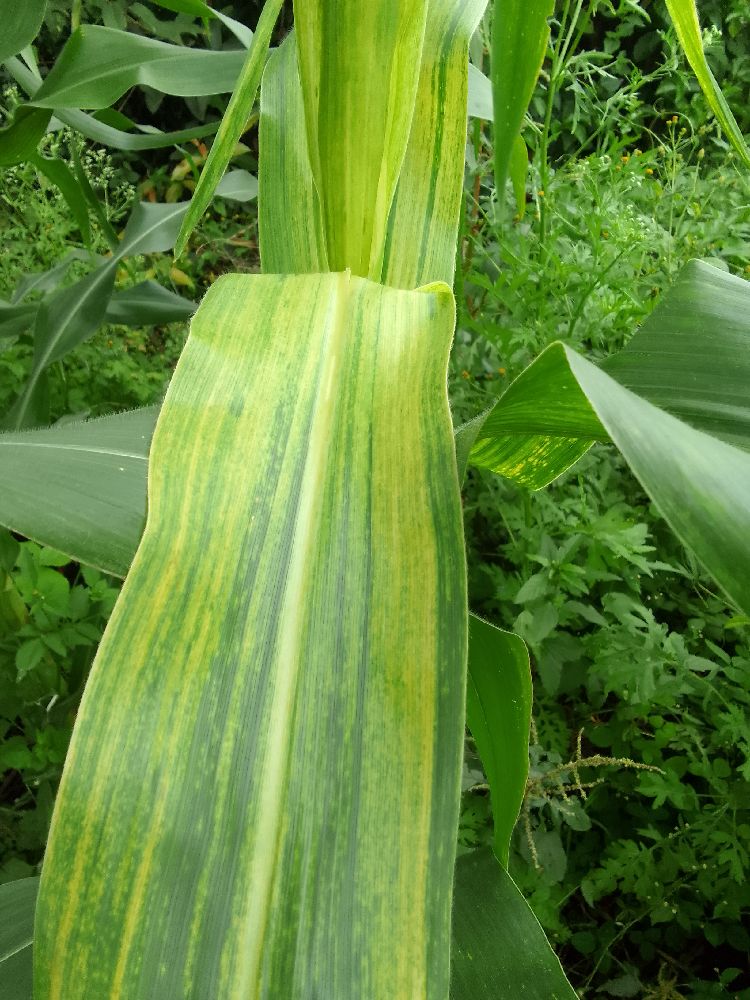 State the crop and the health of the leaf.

maize, maize lethal necrosis
